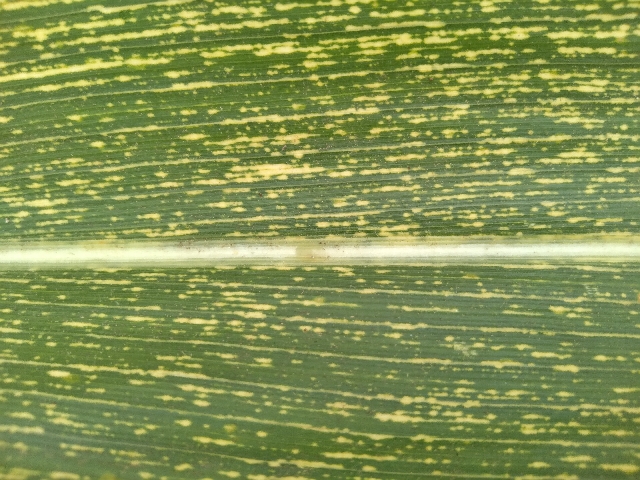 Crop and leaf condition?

maize, maize streak virus
